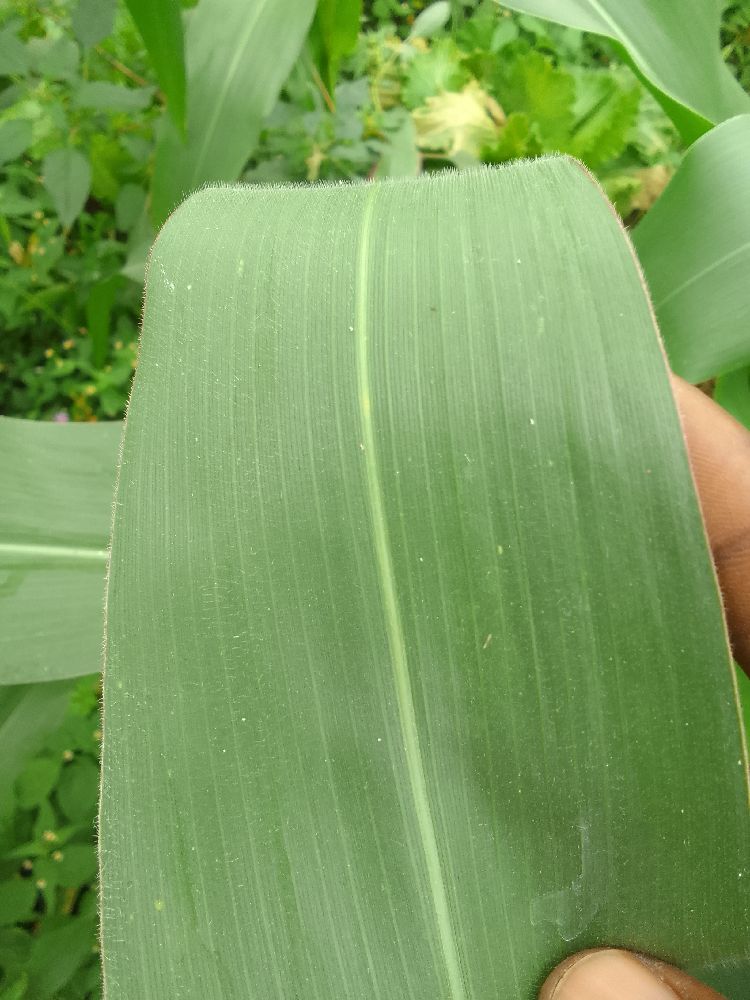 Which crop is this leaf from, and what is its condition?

maize, healthy
